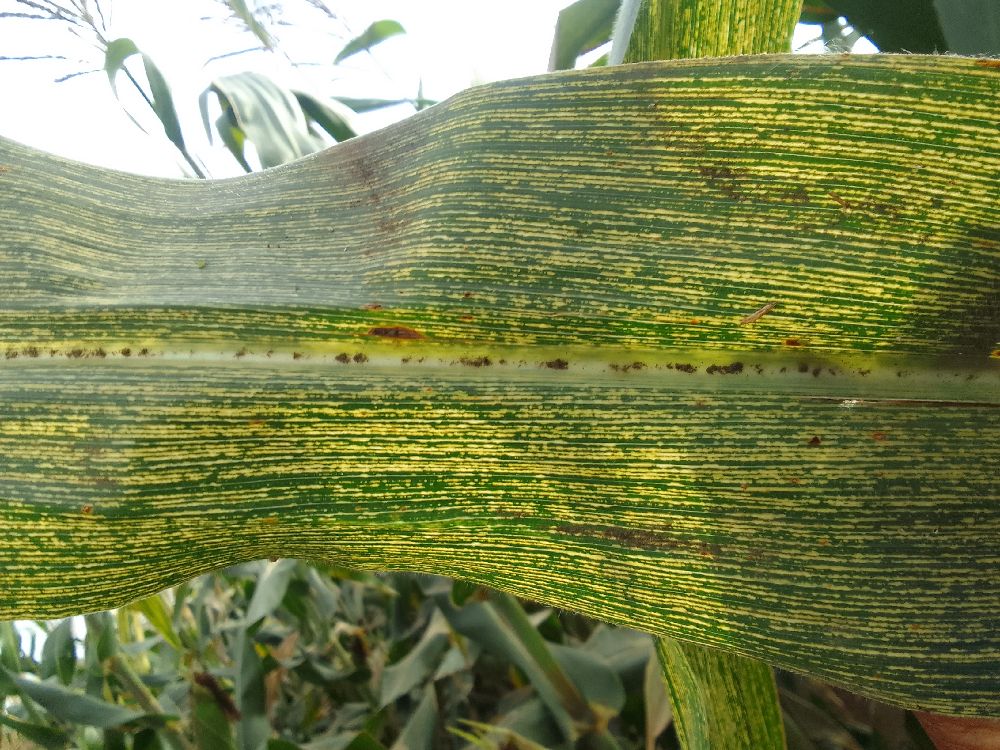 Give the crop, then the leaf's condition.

maize, maize streak virus
